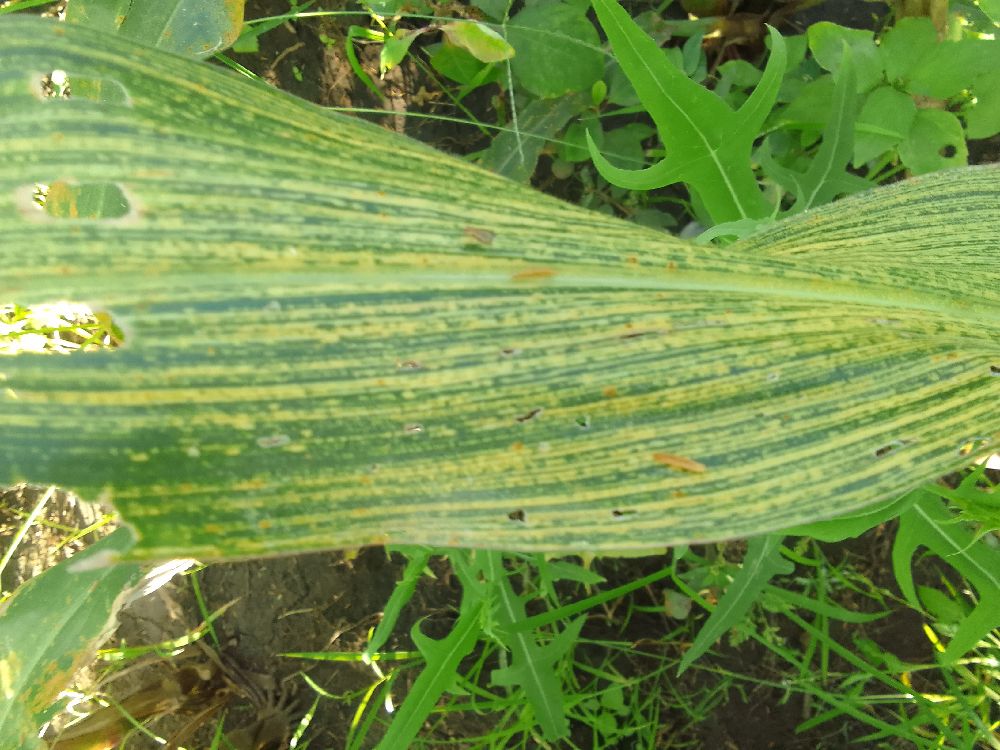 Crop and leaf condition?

maize, maize streak virus
